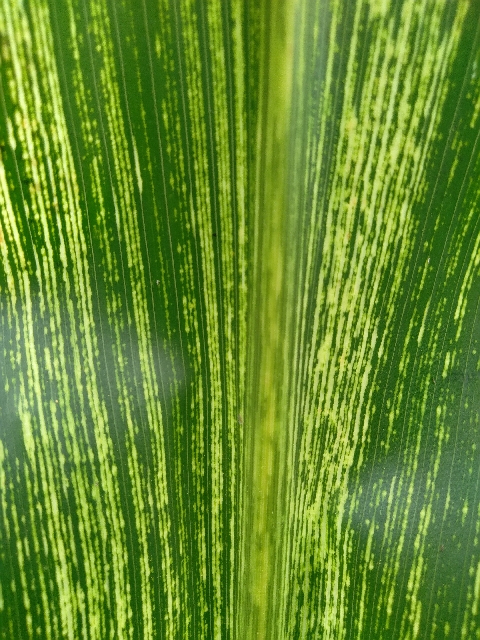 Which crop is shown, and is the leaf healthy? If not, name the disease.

maize, maize streak virus
